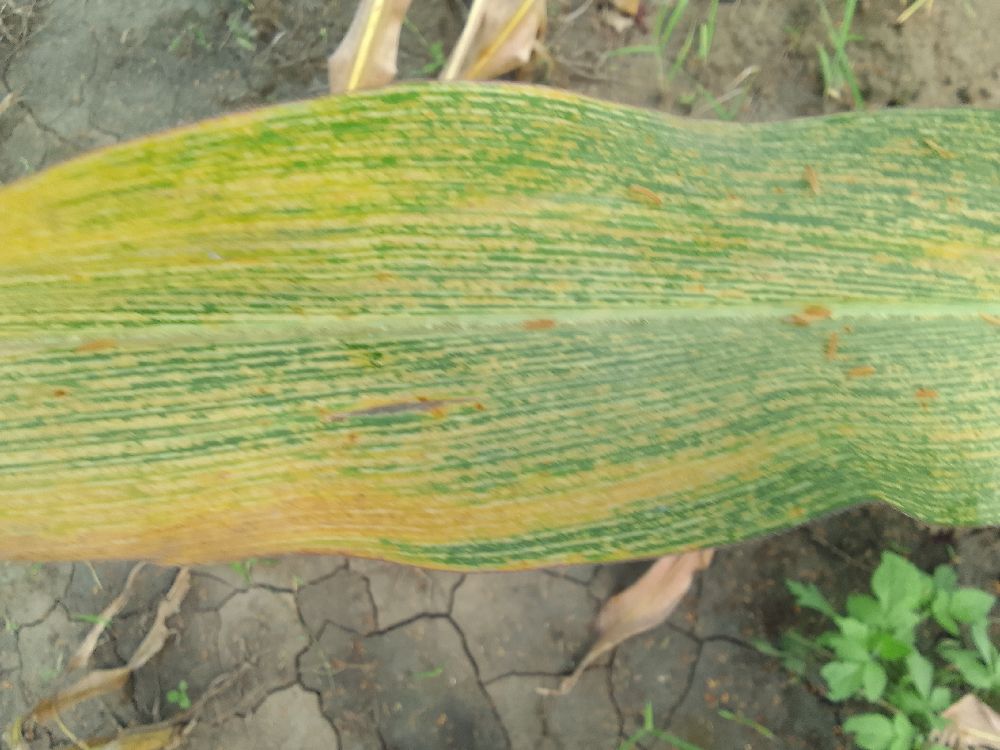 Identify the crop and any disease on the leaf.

maize, maize streak virus
